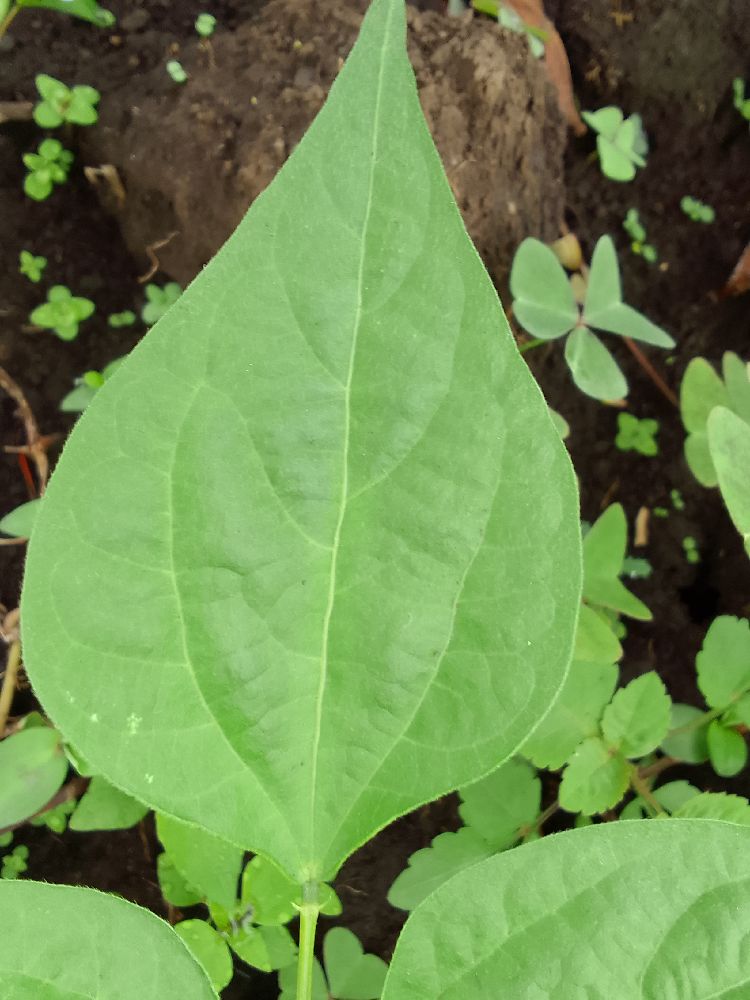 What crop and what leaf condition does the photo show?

common bean, healthy
